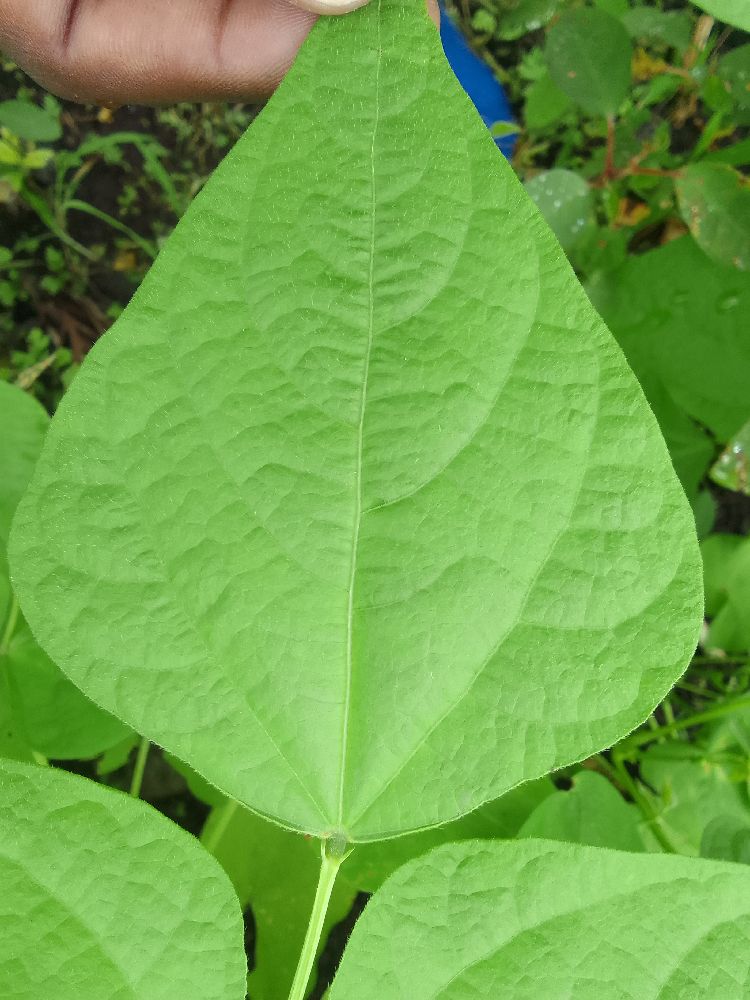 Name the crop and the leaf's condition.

common bean, healthy
